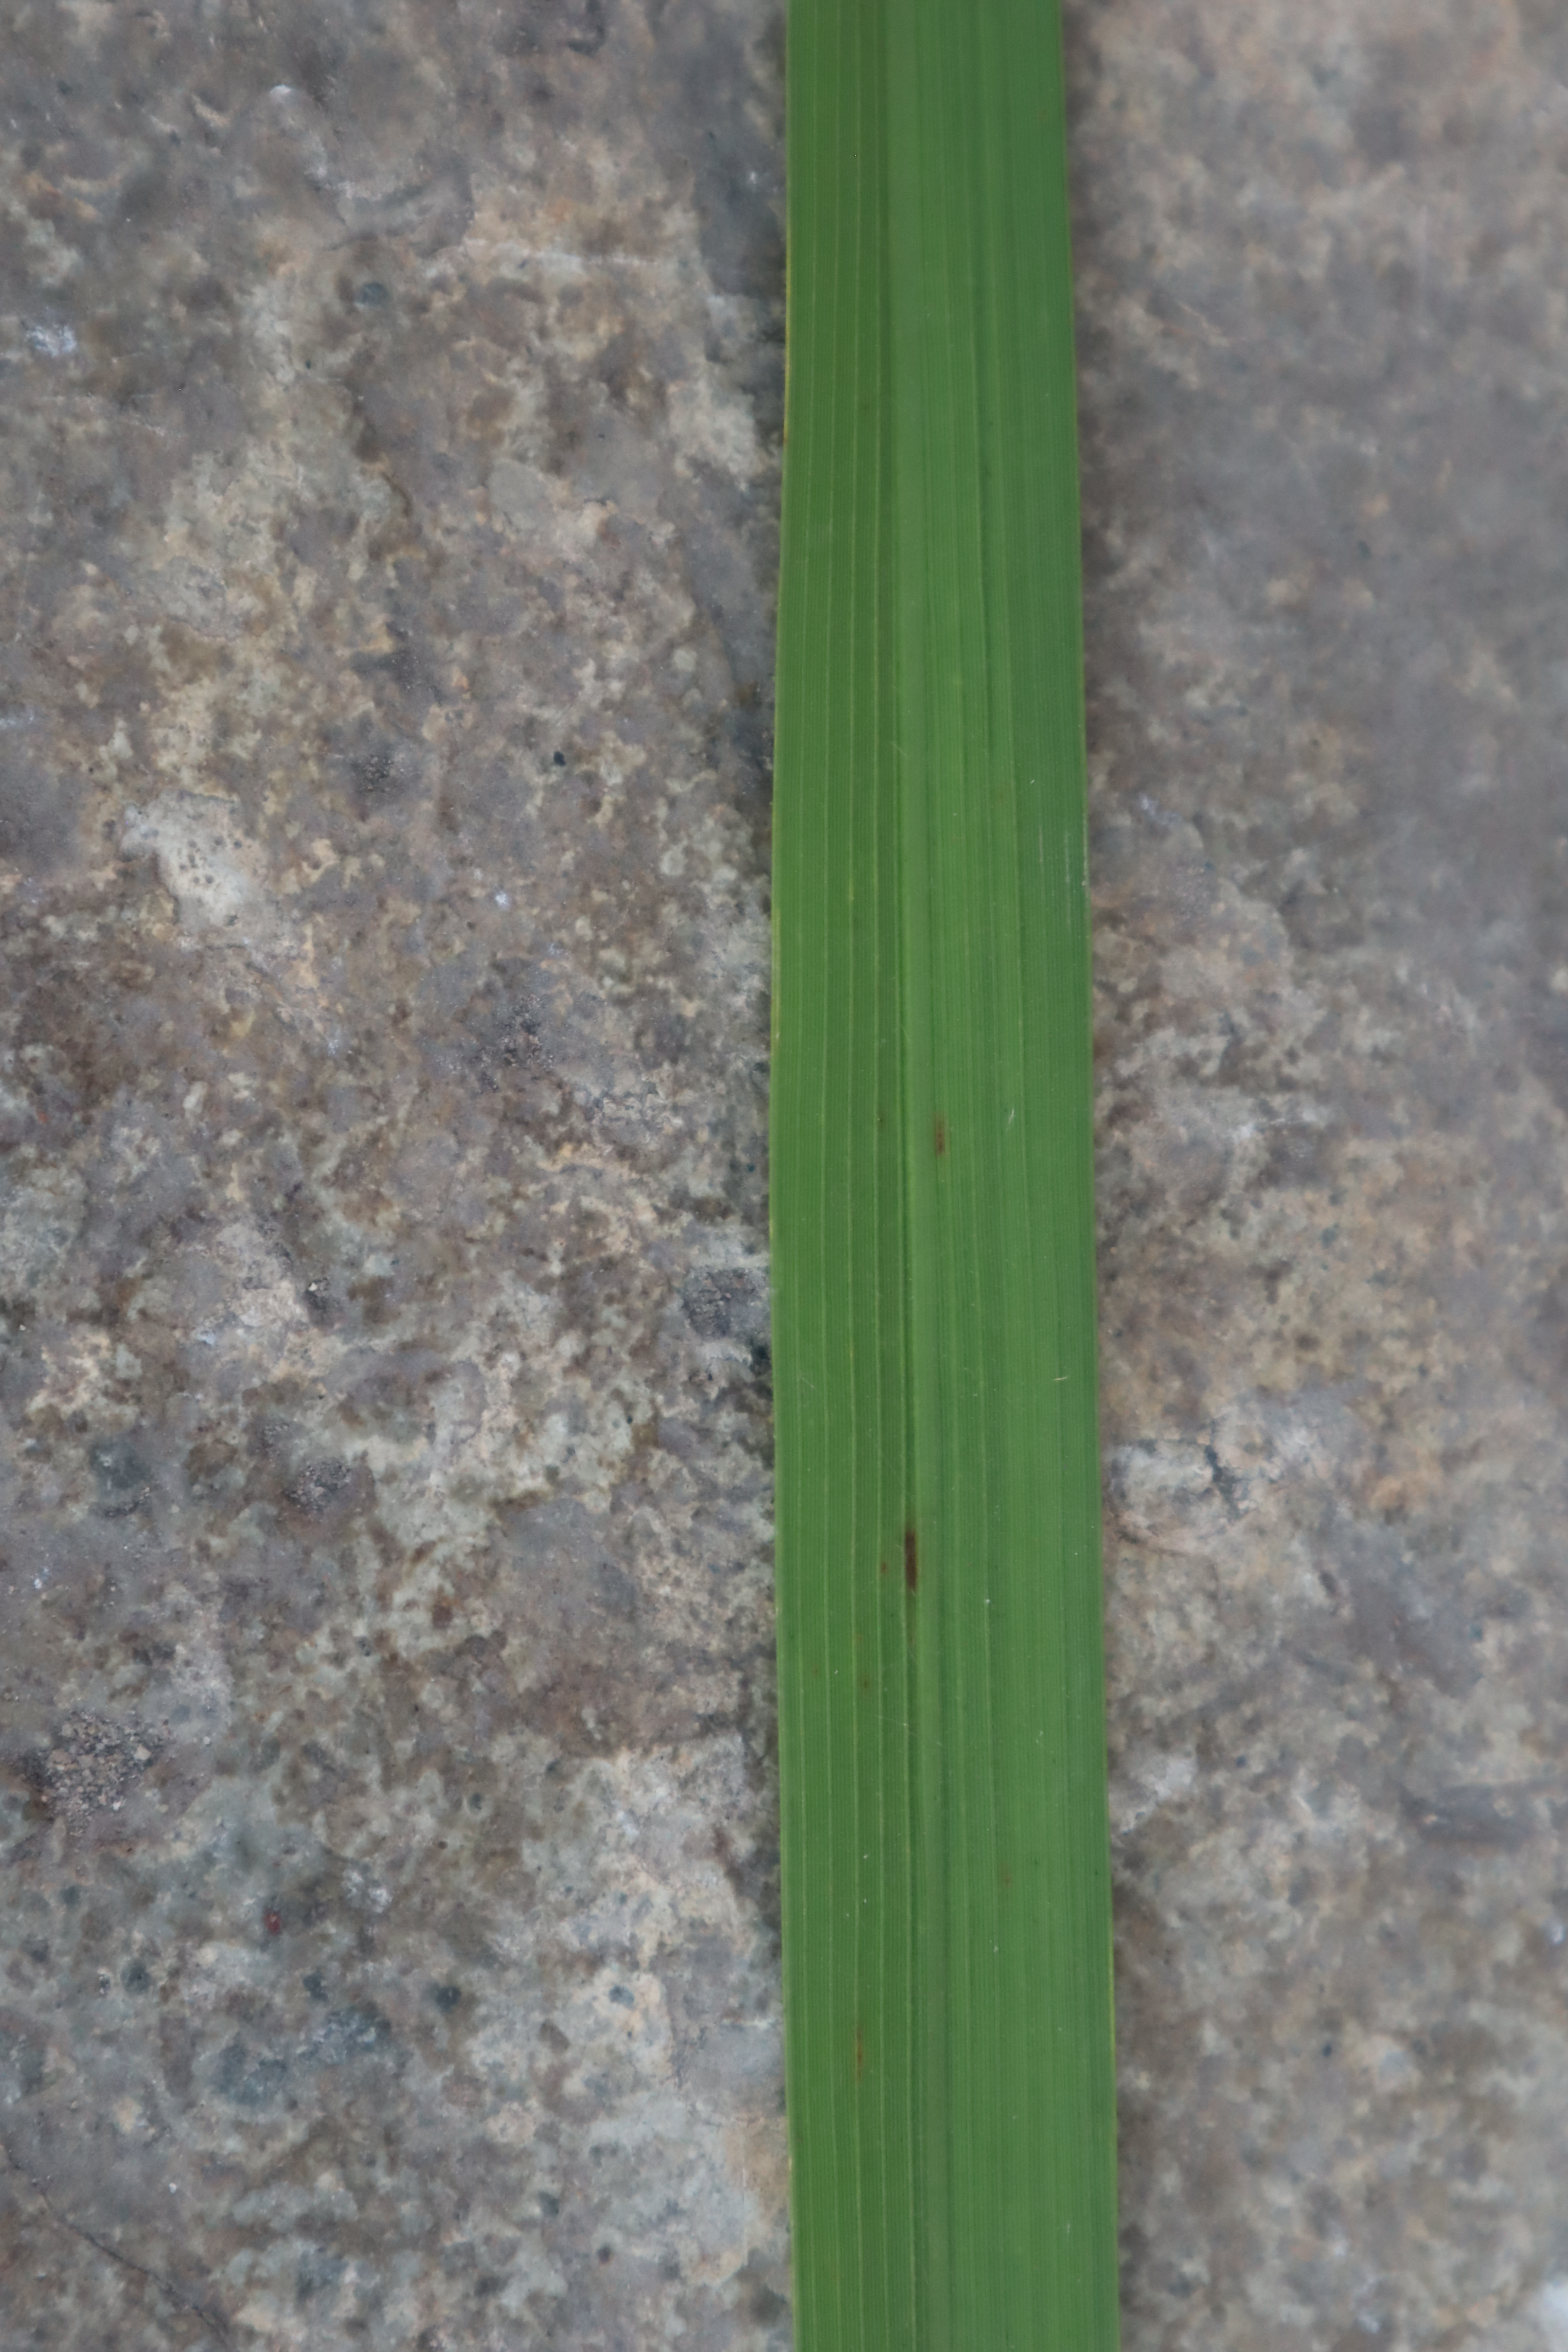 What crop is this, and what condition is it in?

rice, healthy leaves
